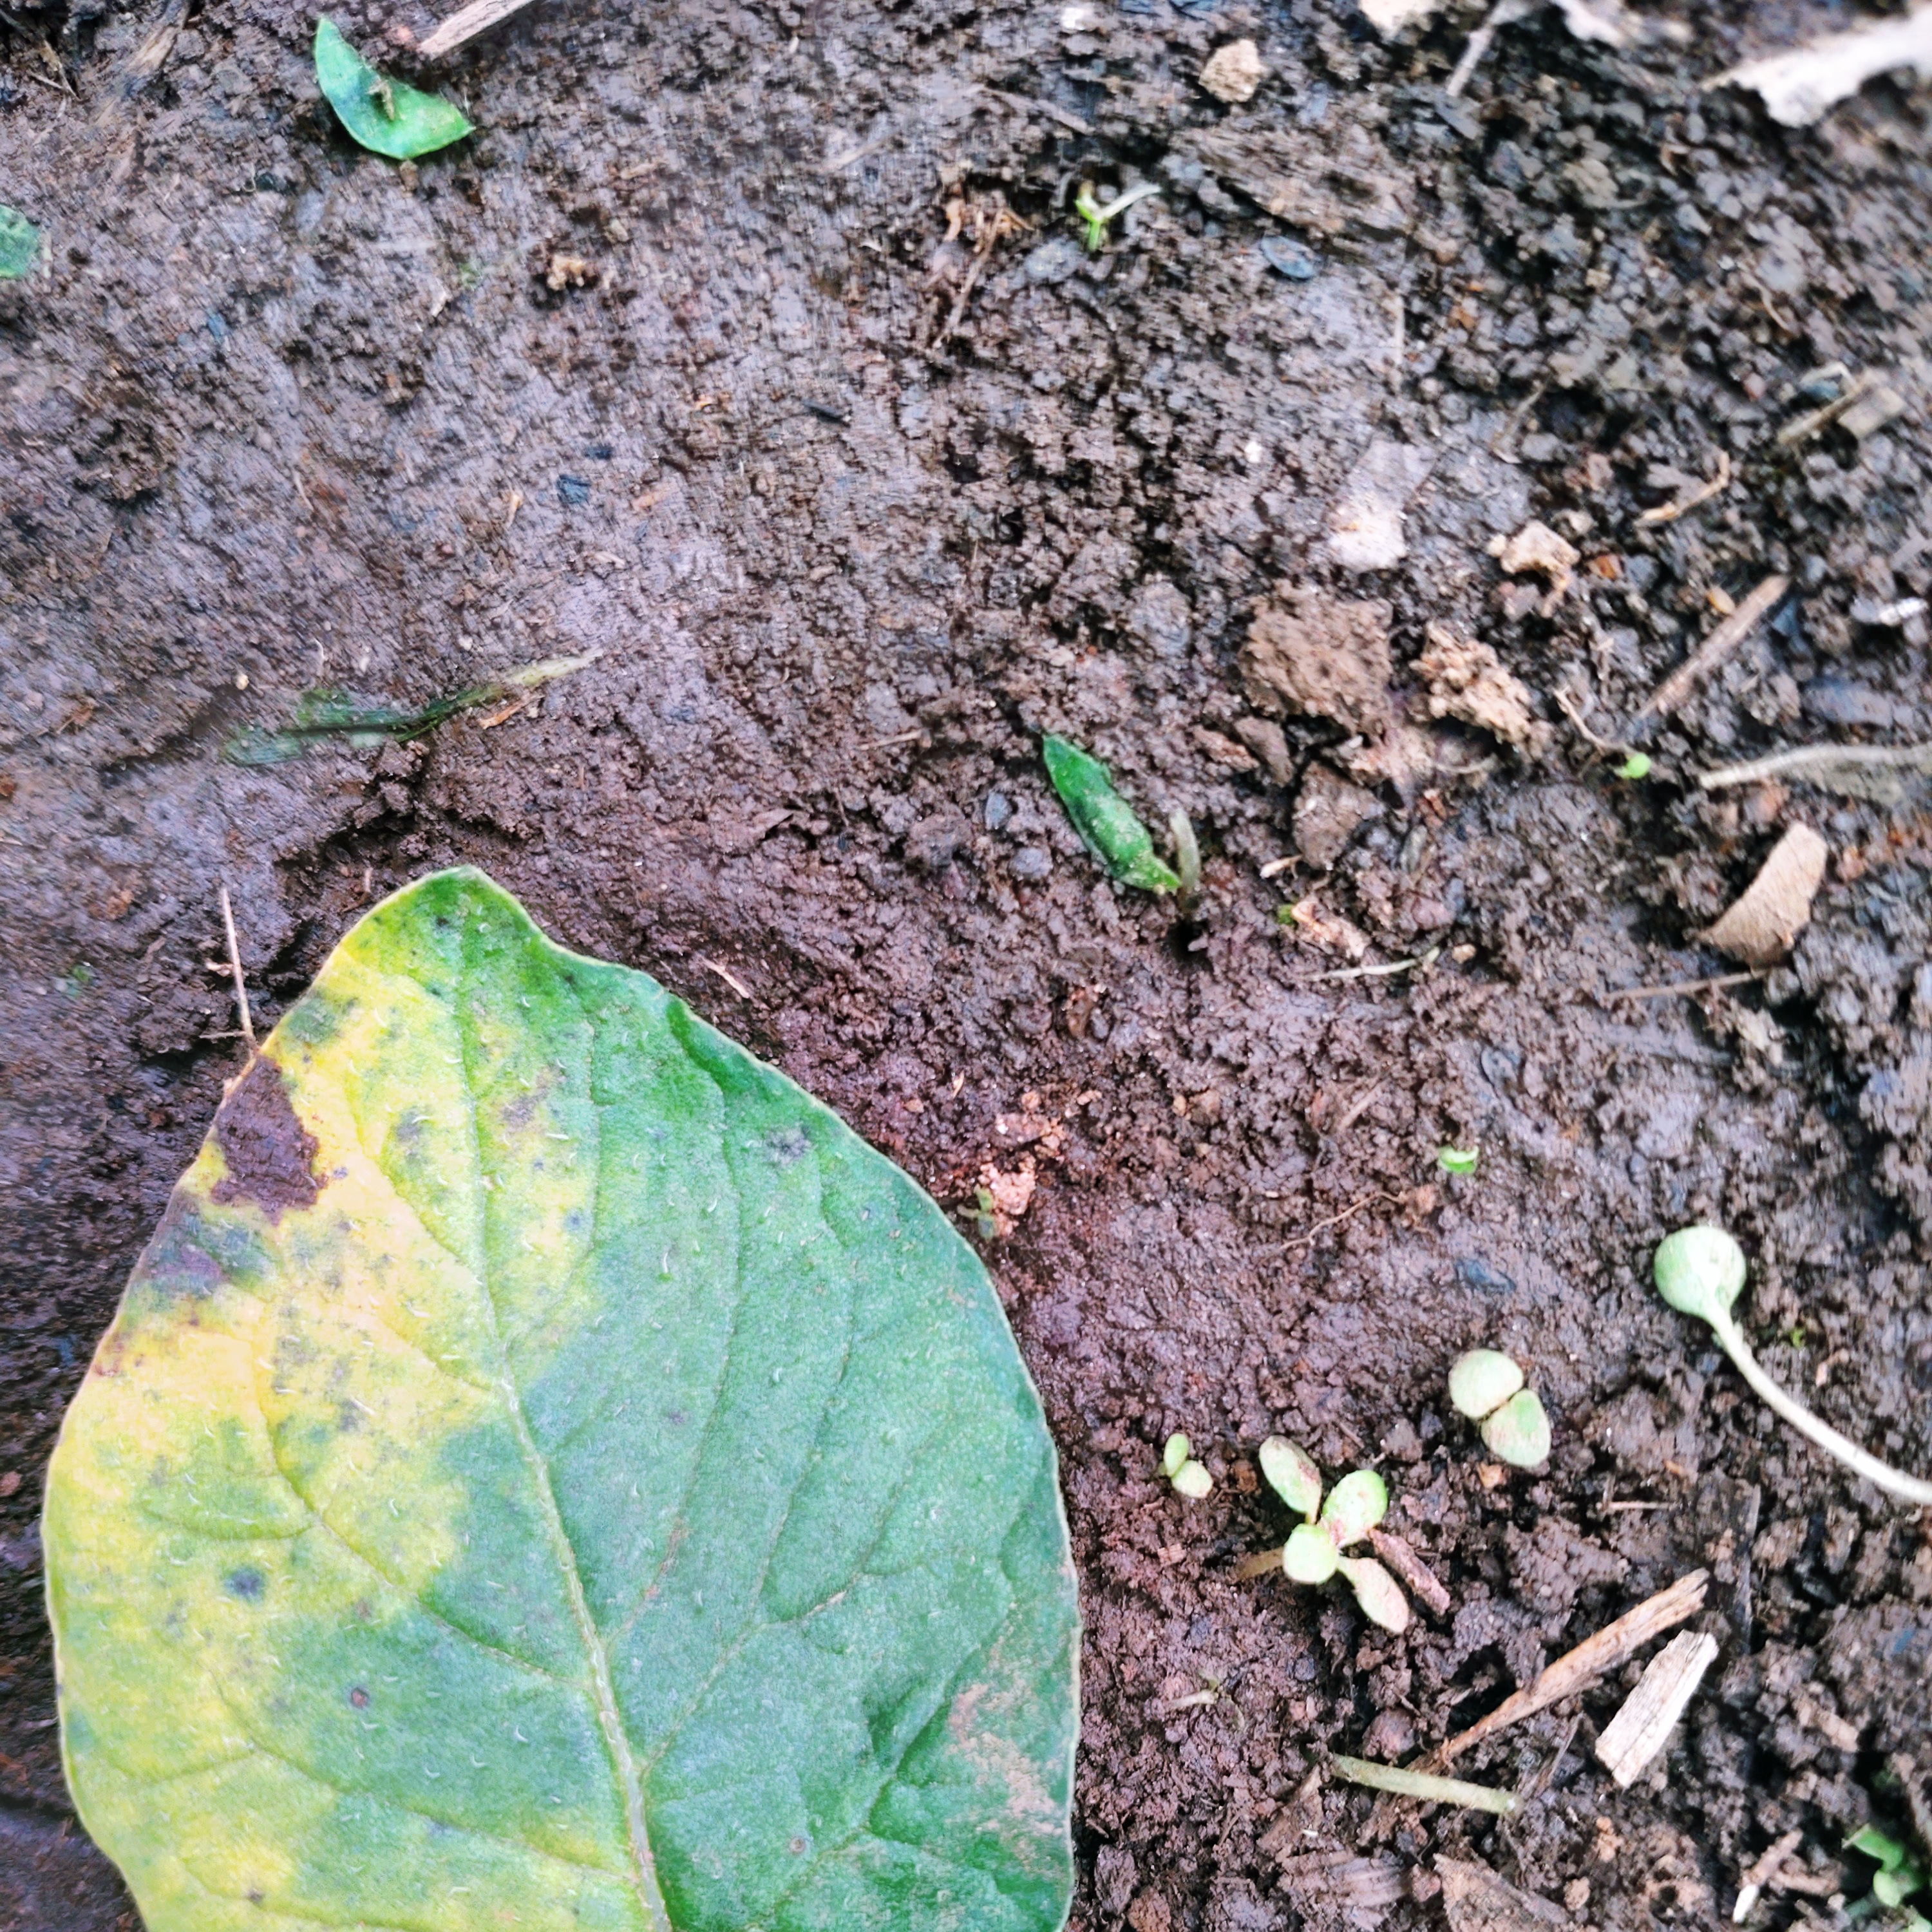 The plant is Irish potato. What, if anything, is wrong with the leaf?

late blight
